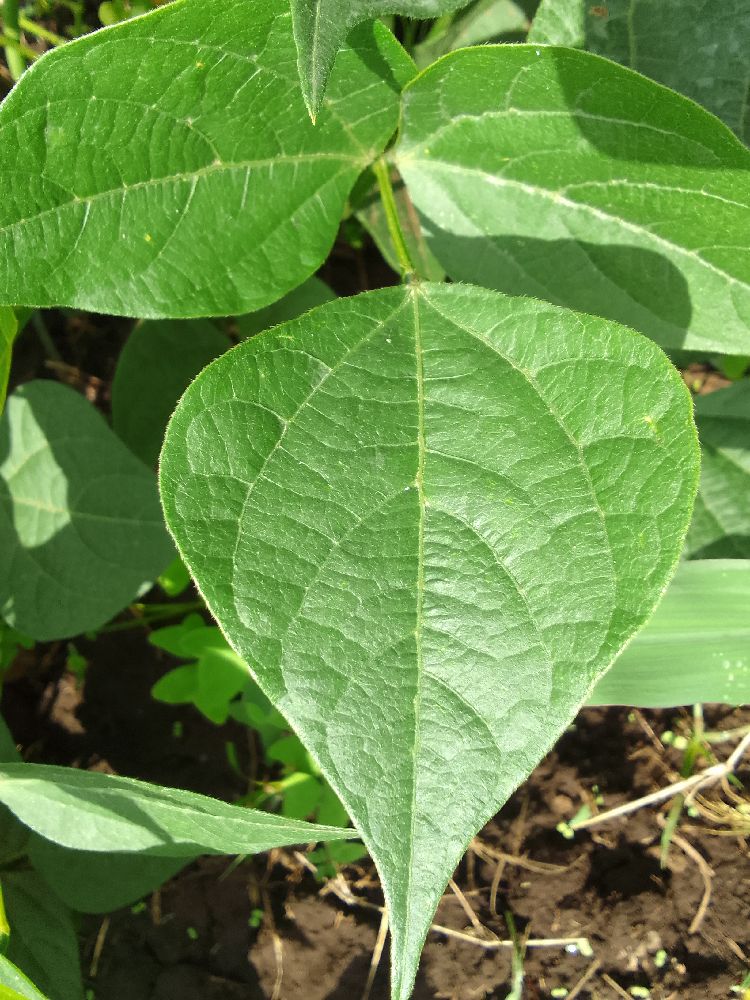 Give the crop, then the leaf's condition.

common bean, healthy
